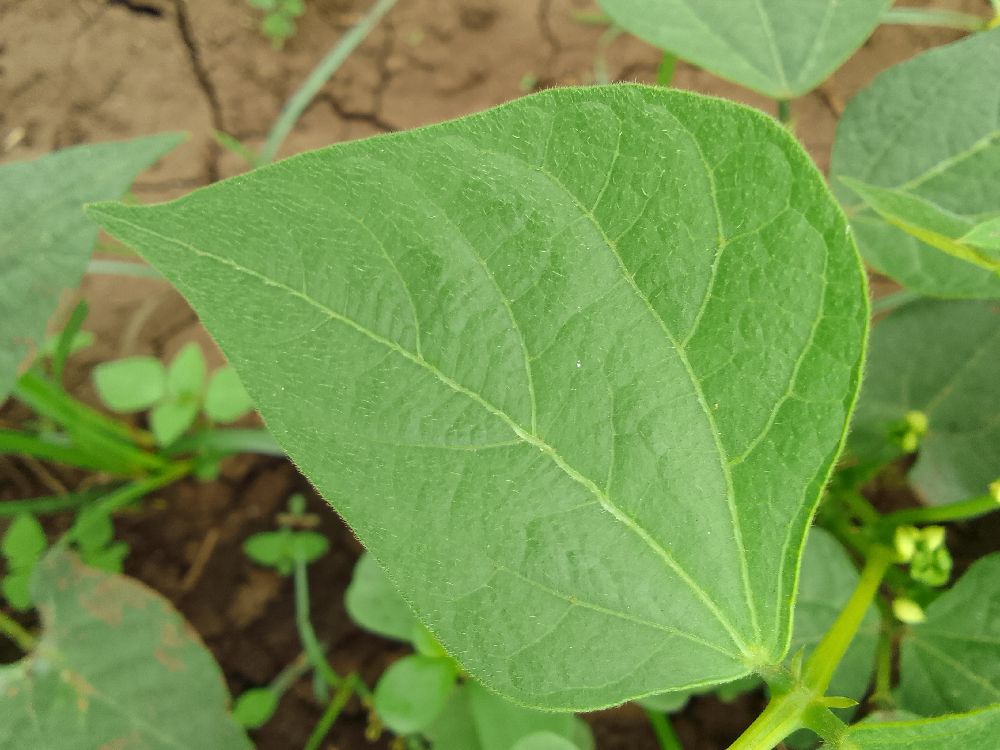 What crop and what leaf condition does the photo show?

common bean, healthy
